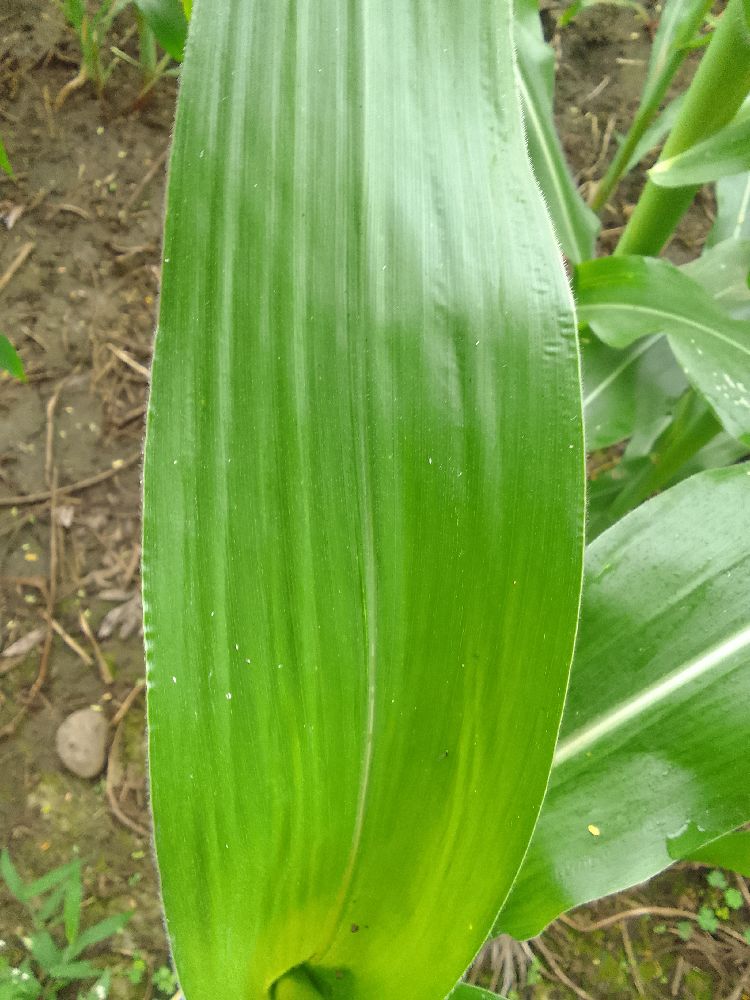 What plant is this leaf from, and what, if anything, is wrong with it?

maize, healthy
